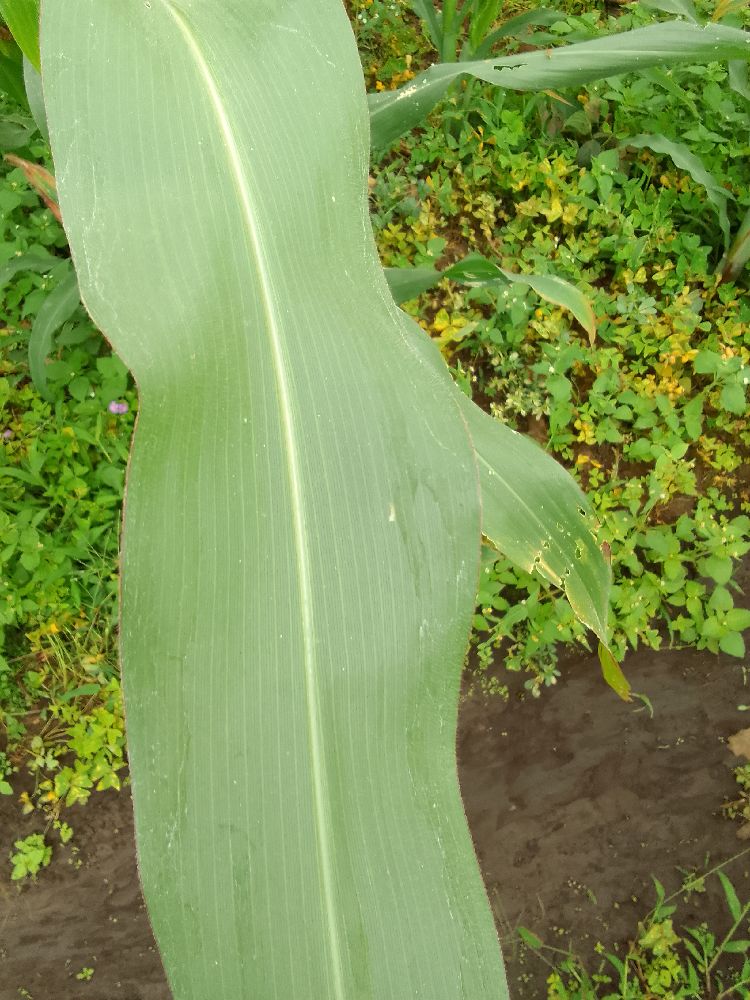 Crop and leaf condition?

maize, healthy
